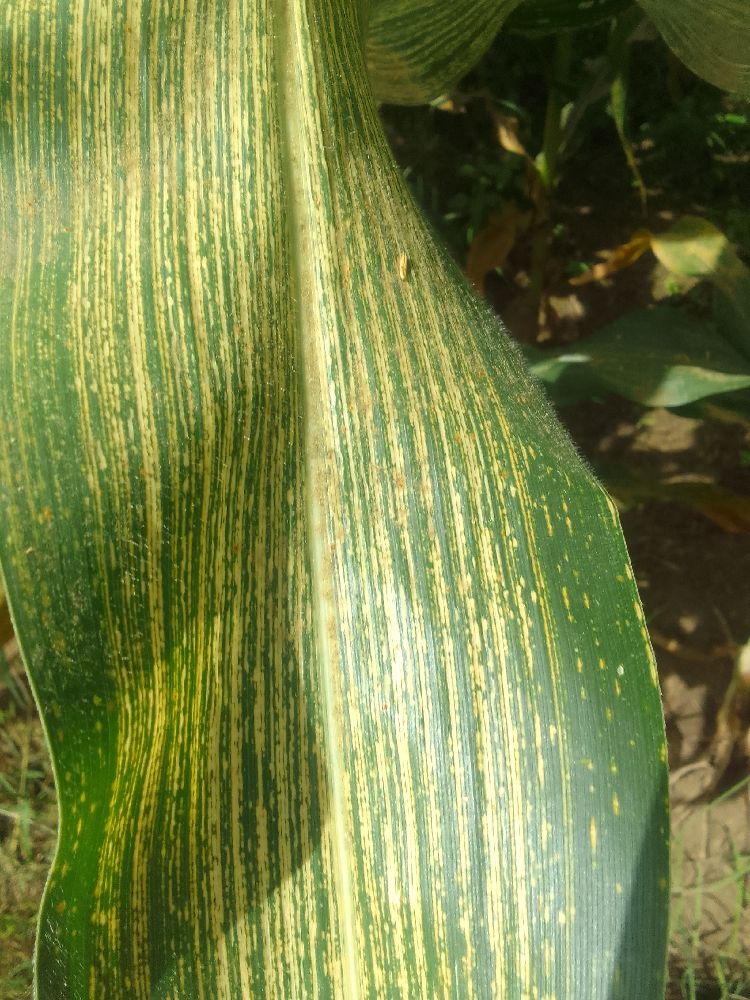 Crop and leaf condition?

maize, maize streak virus
